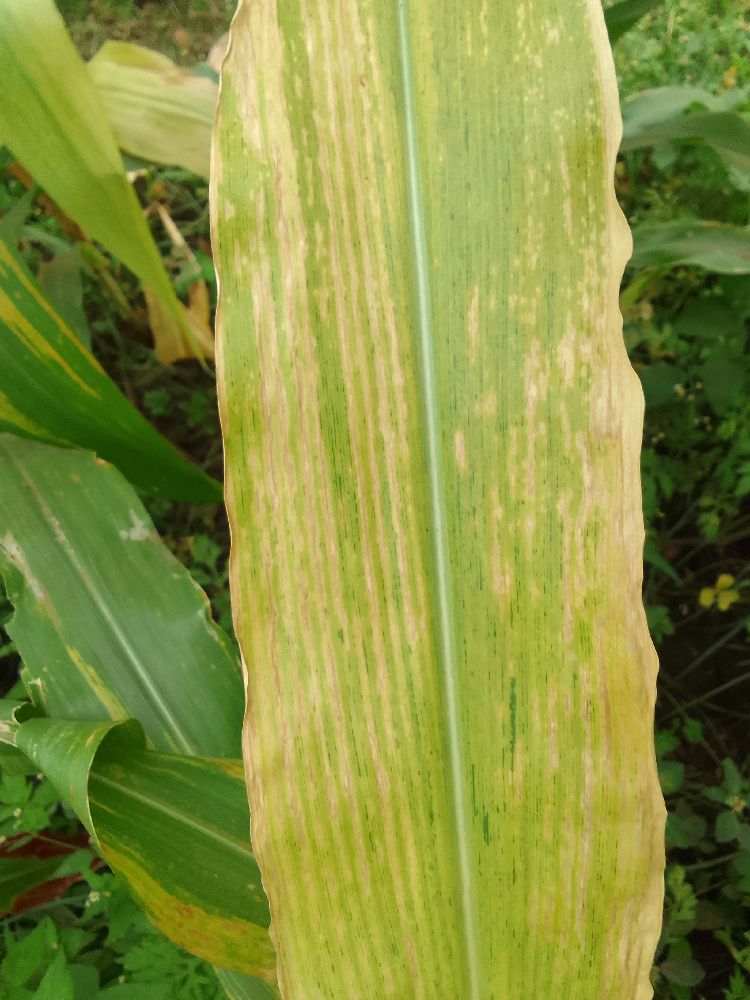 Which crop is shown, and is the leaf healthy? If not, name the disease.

maize, maize lethal necrosis
